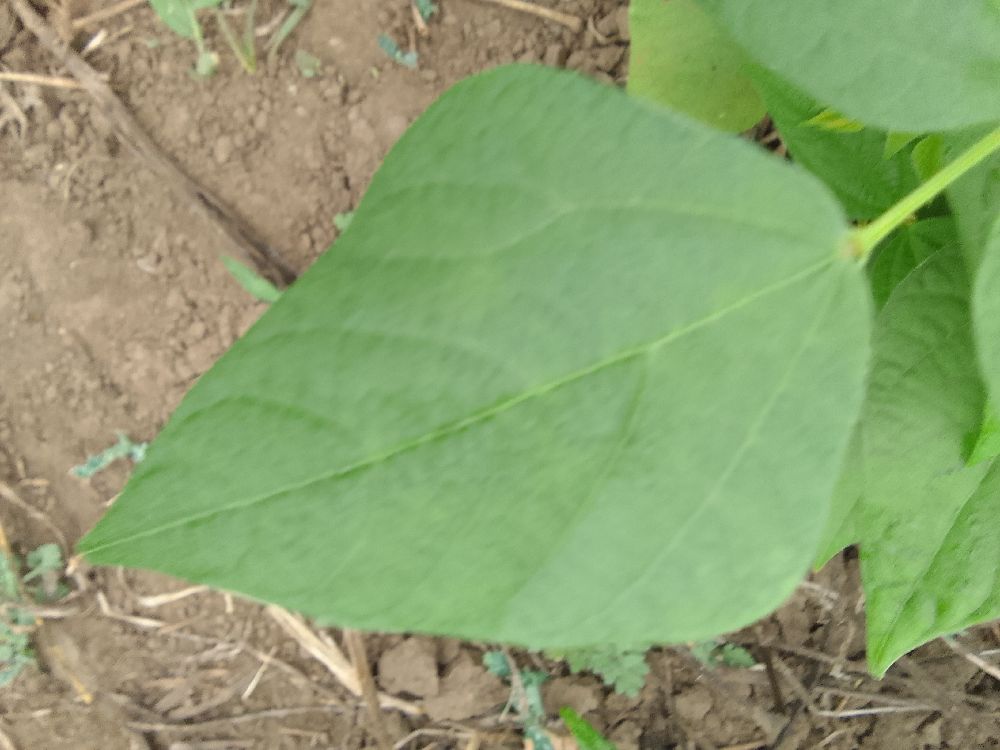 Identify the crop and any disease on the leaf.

common bean, healthy
